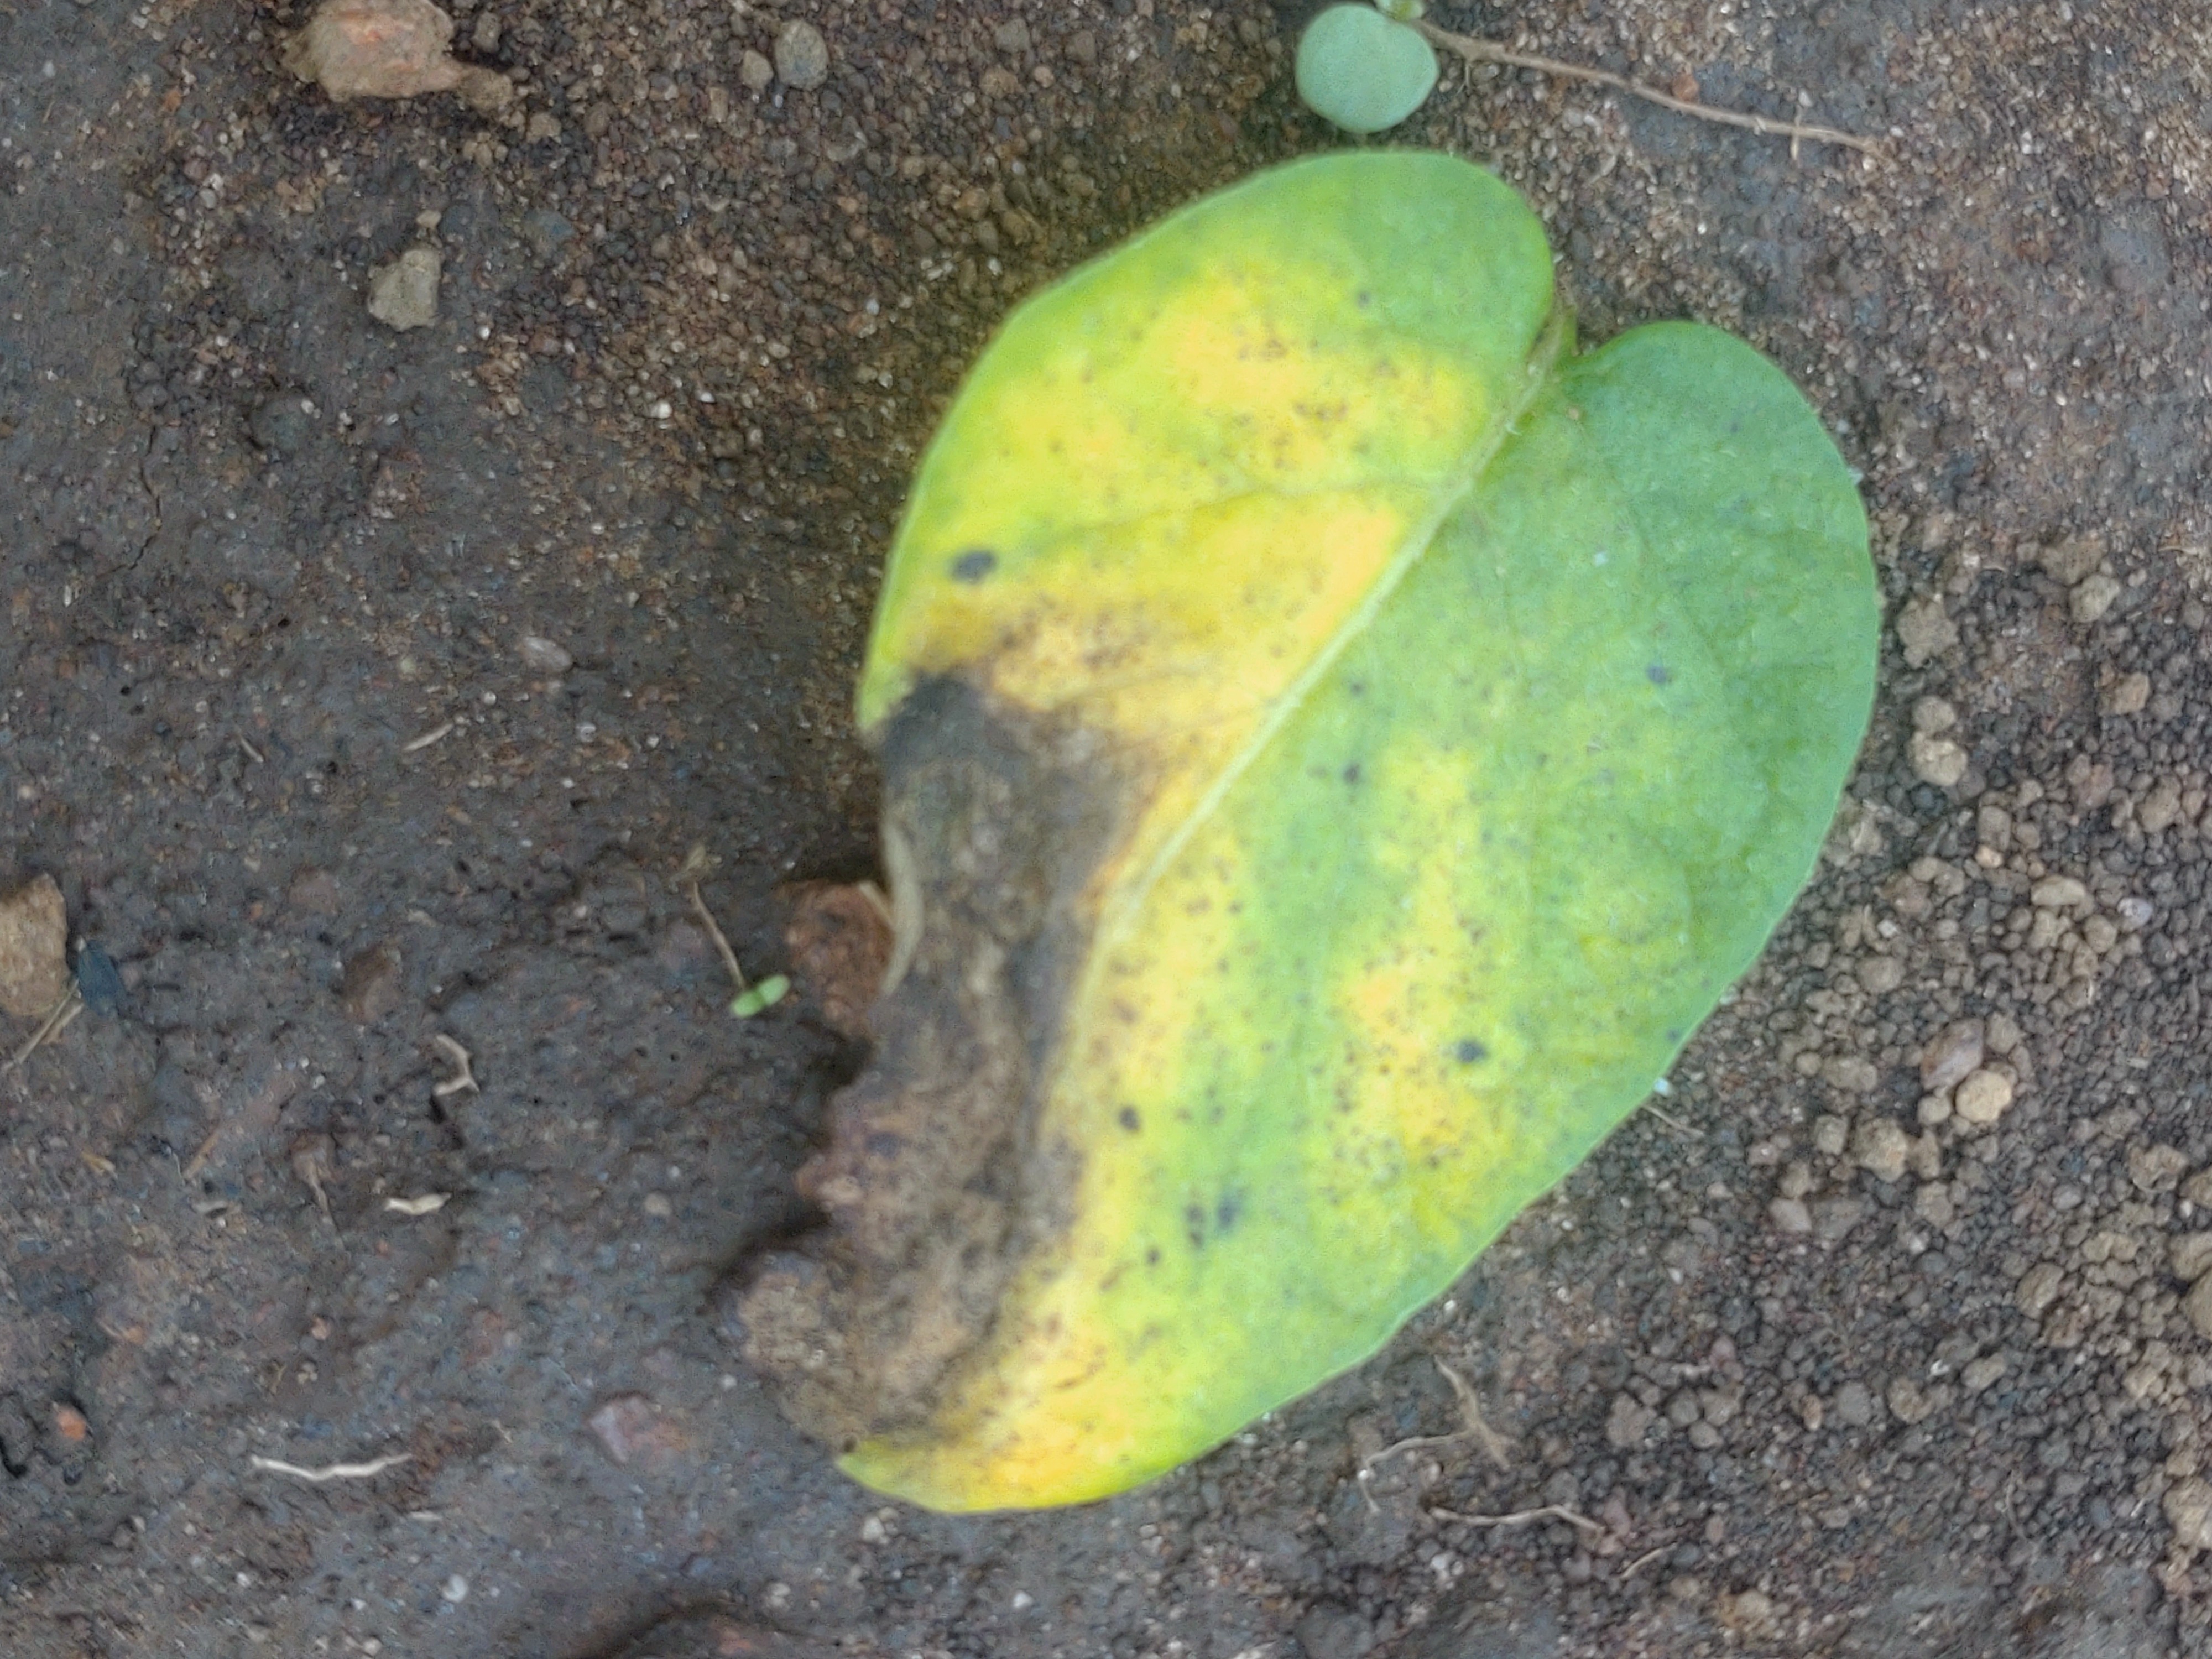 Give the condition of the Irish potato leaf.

late blight
